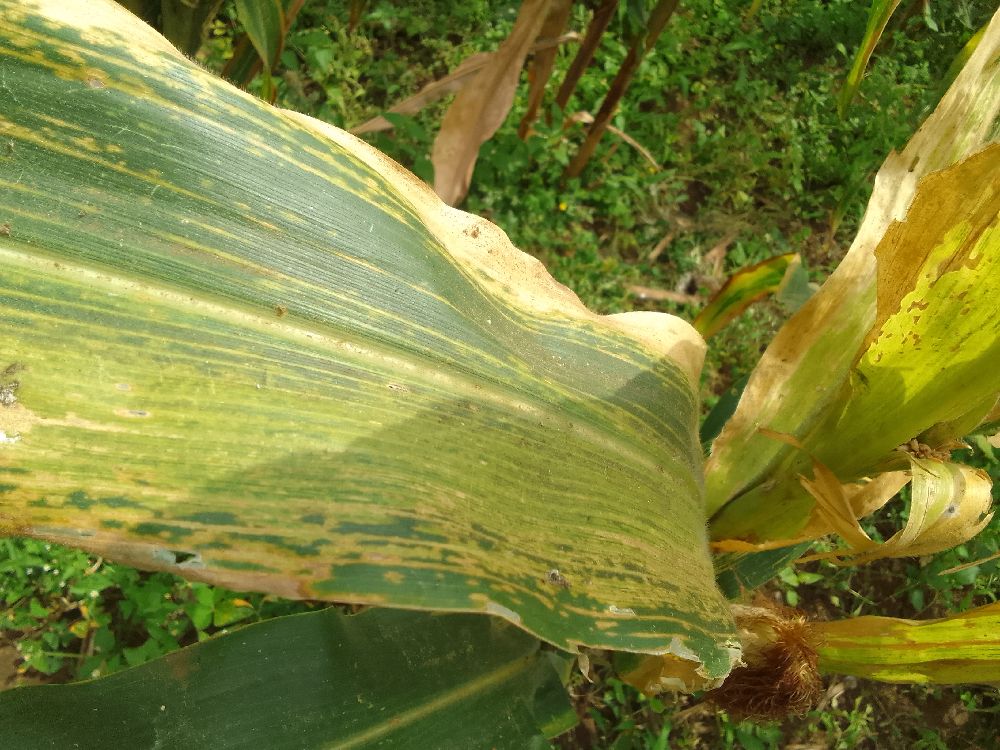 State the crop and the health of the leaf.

maize, maize lethal necrosis
